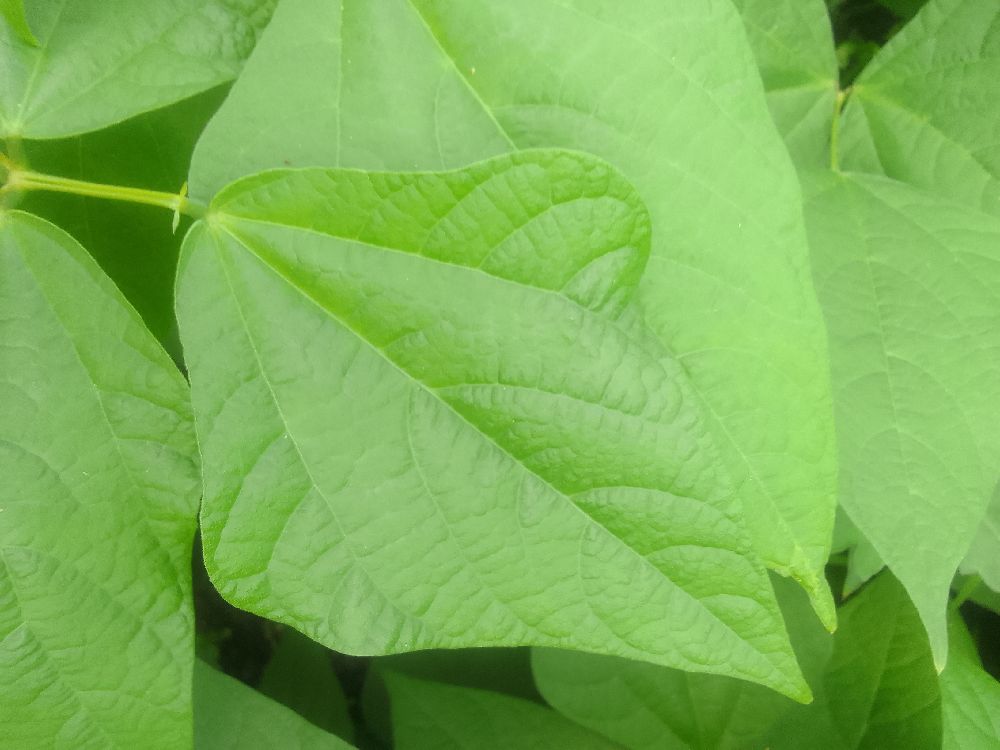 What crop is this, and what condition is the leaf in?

common bean, healthy
